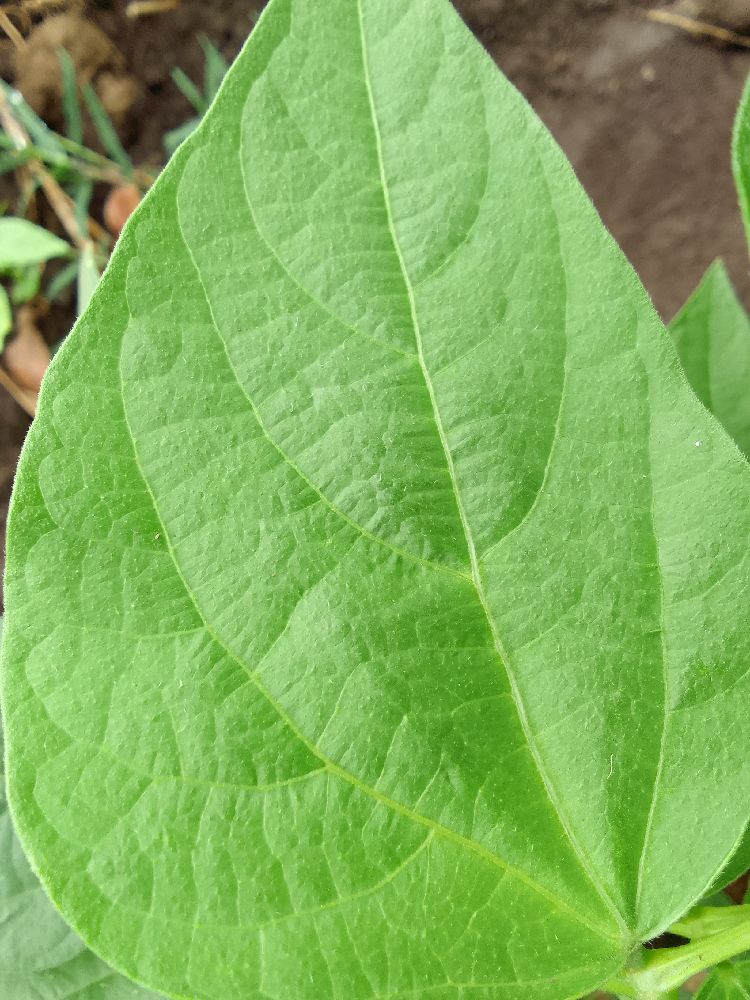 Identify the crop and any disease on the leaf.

common bean, healthy
